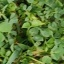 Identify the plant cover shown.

unstructured weed
